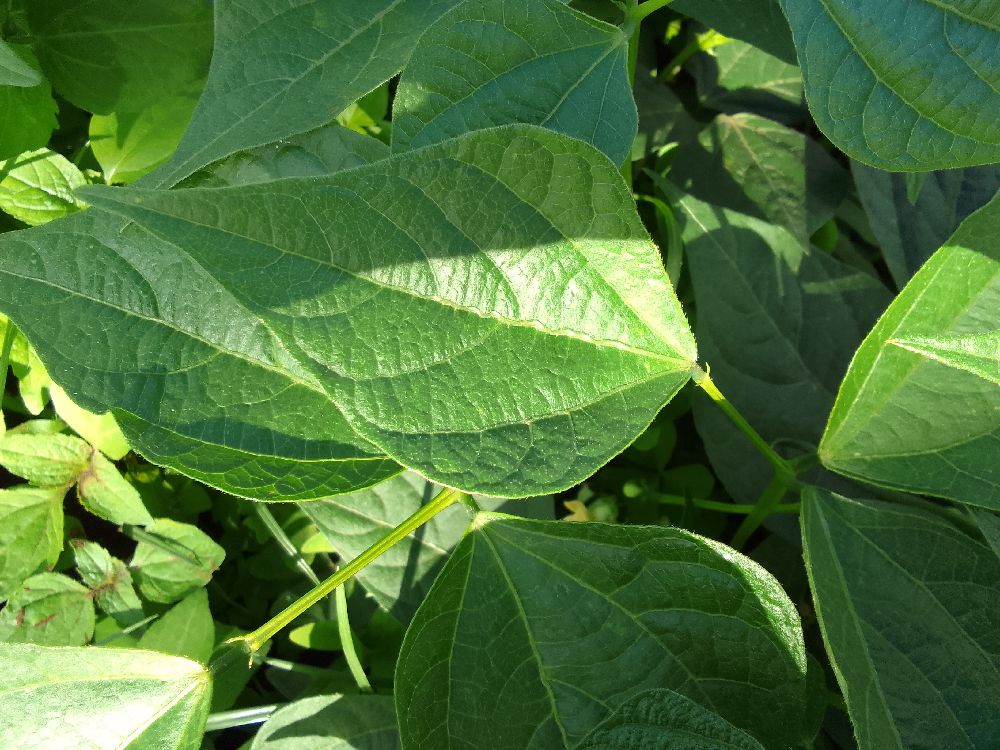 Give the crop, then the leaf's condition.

common bean, healthy
